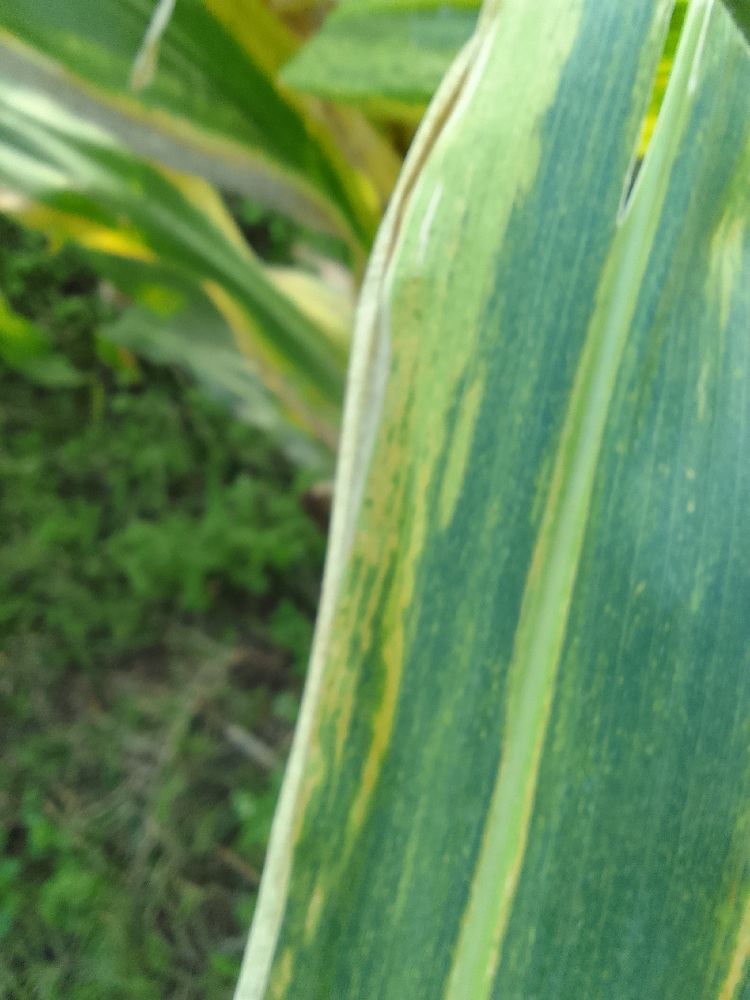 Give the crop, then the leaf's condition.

maize, maize lethal necrosis
